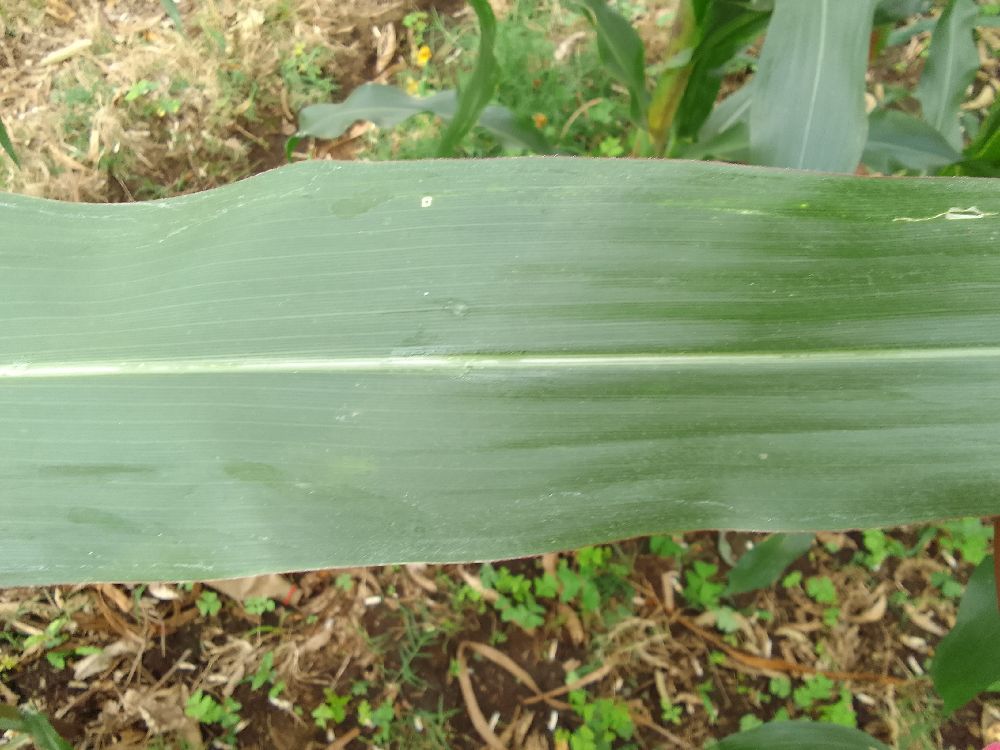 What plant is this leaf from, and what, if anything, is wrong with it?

maize, healthy
